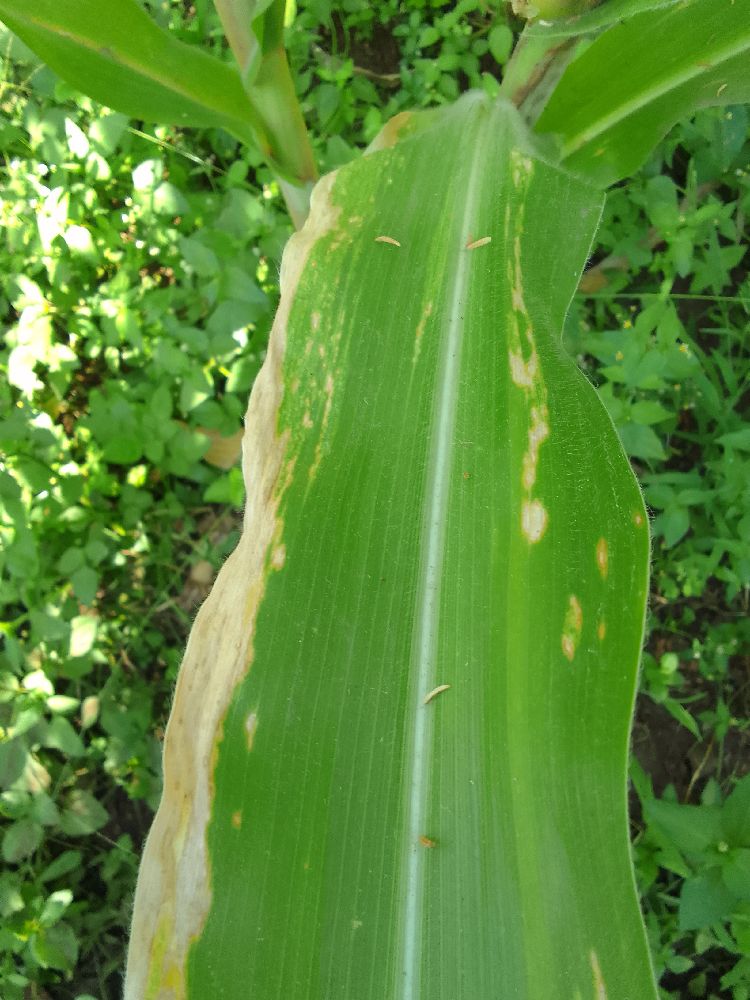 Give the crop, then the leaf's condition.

maize, maize lethal necrosis
